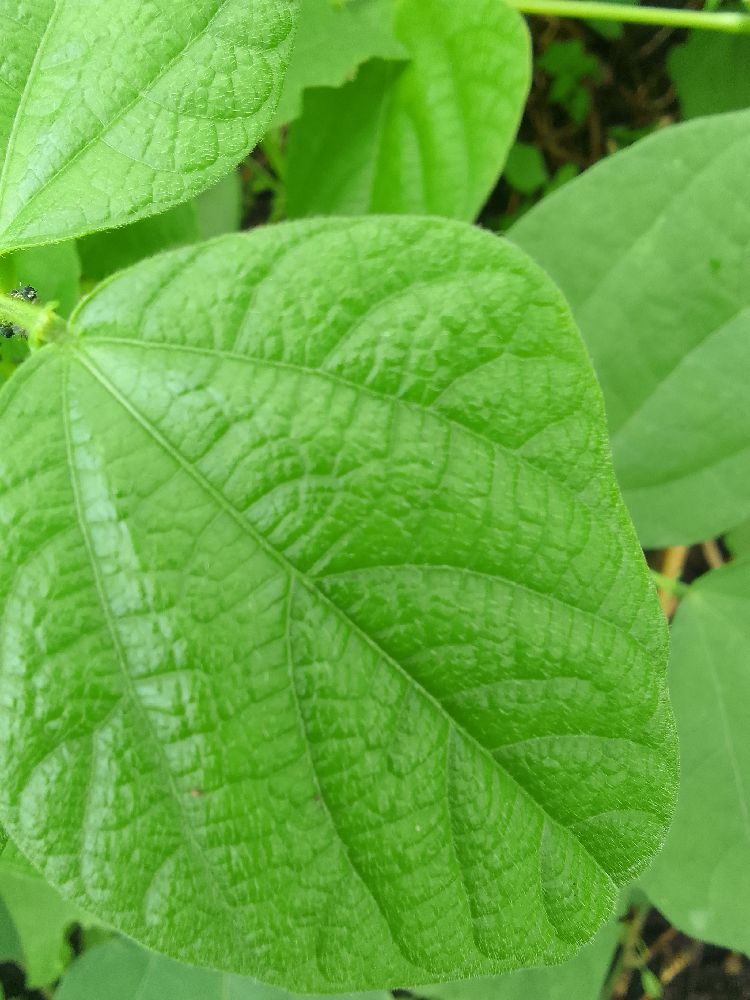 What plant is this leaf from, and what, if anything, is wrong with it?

common bean, healthy
